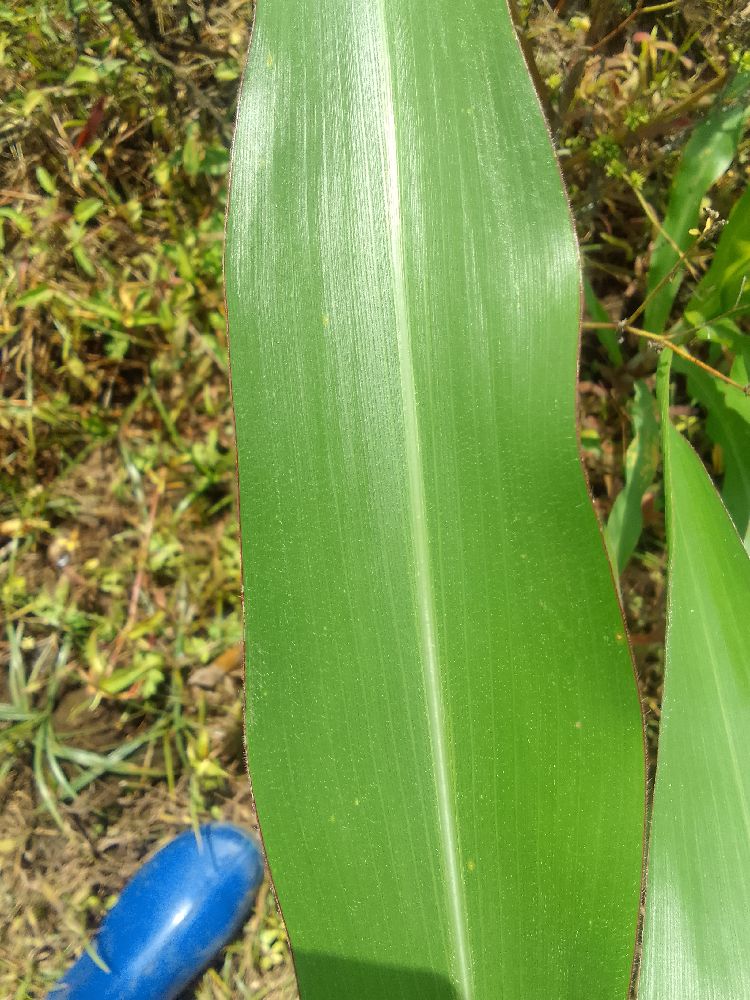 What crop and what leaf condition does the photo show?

maize, healthy
